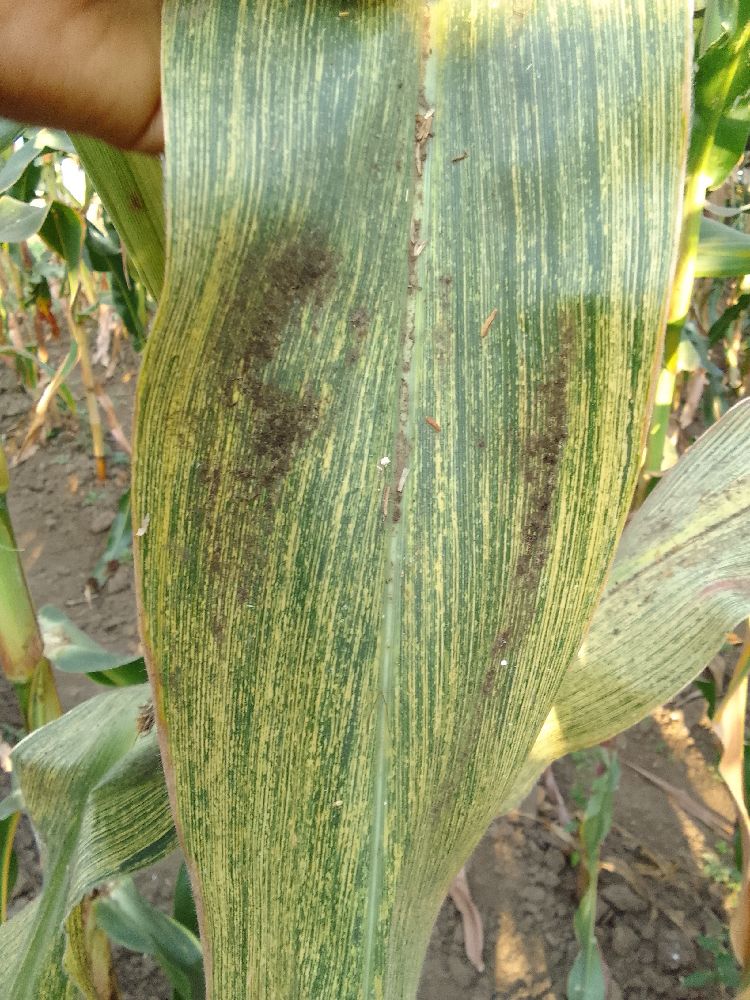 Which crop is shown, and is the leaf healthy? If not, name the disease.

maize, maize streak virus
